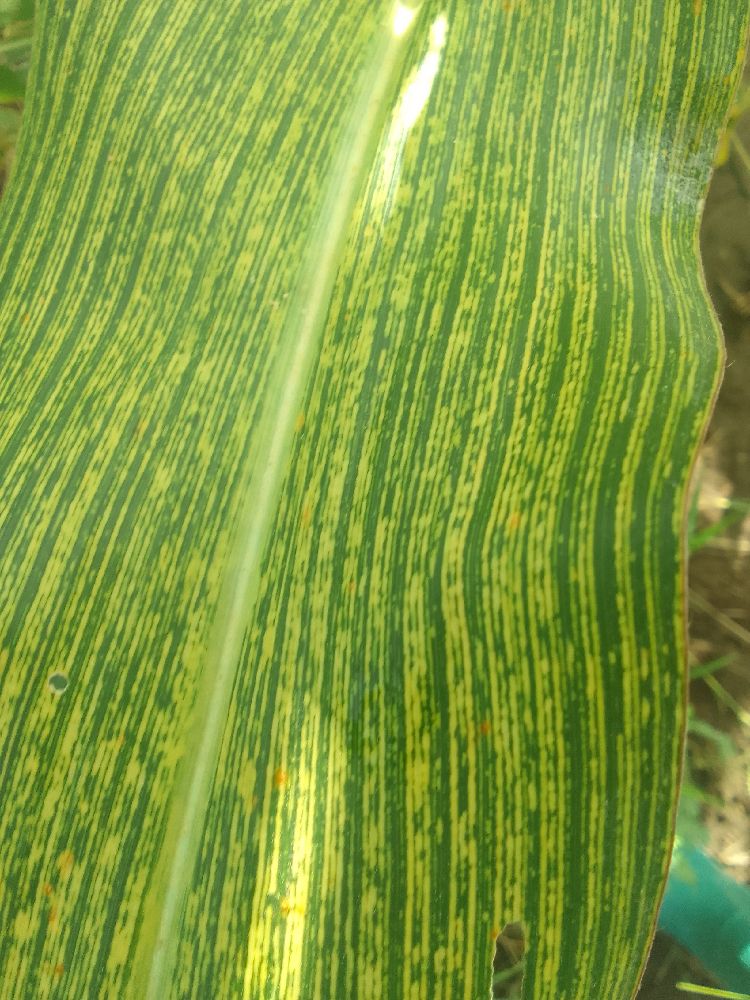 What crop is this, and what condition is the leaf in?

maize, maize streak virus
